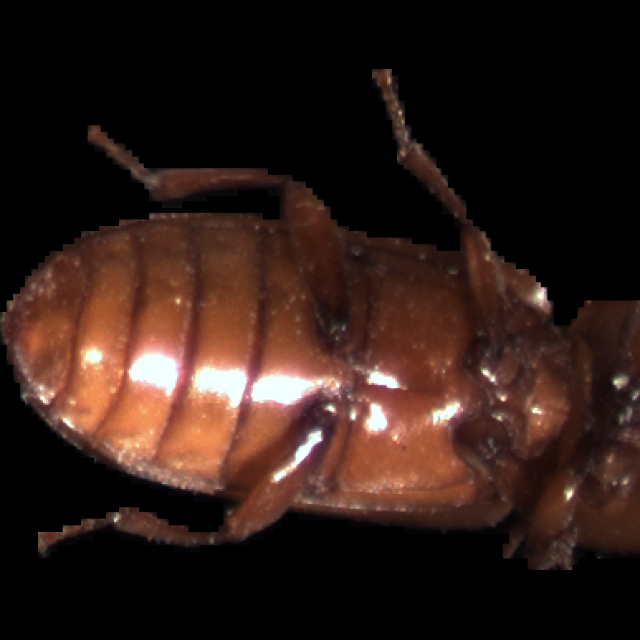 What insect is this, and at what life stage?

mealworm beetle
